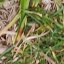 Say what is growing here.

grass
